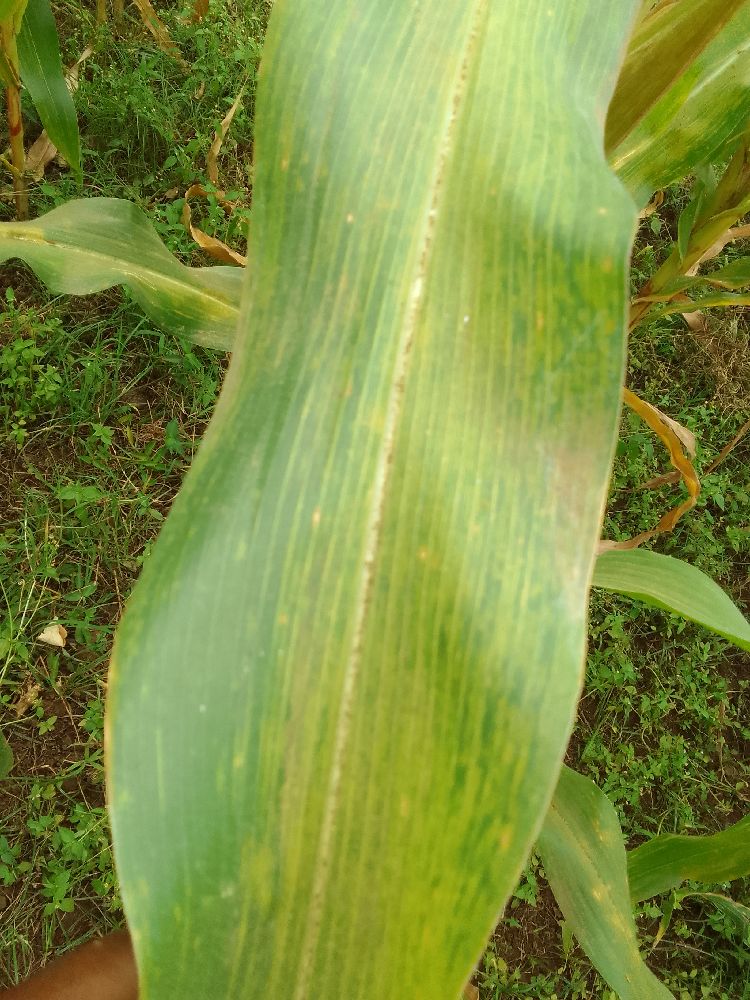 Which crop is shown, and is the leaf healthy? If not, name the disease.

maize, maize lethal necrosis
